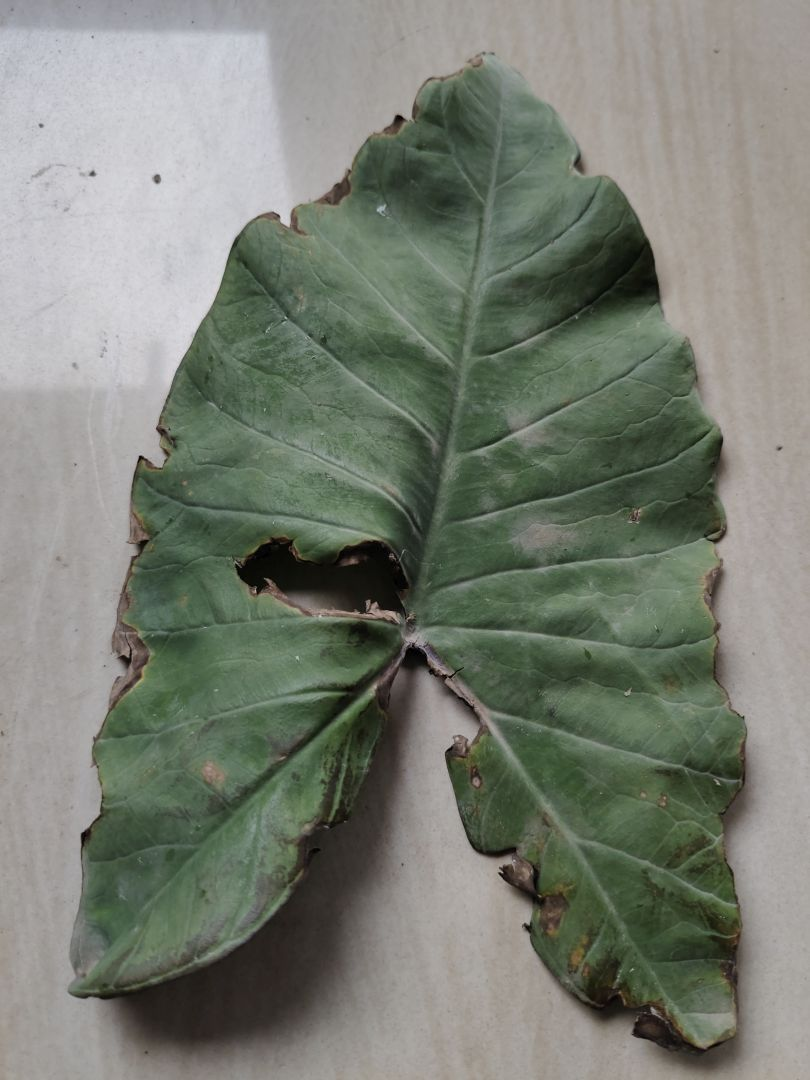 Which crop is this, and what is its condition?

taro, leaf blight
